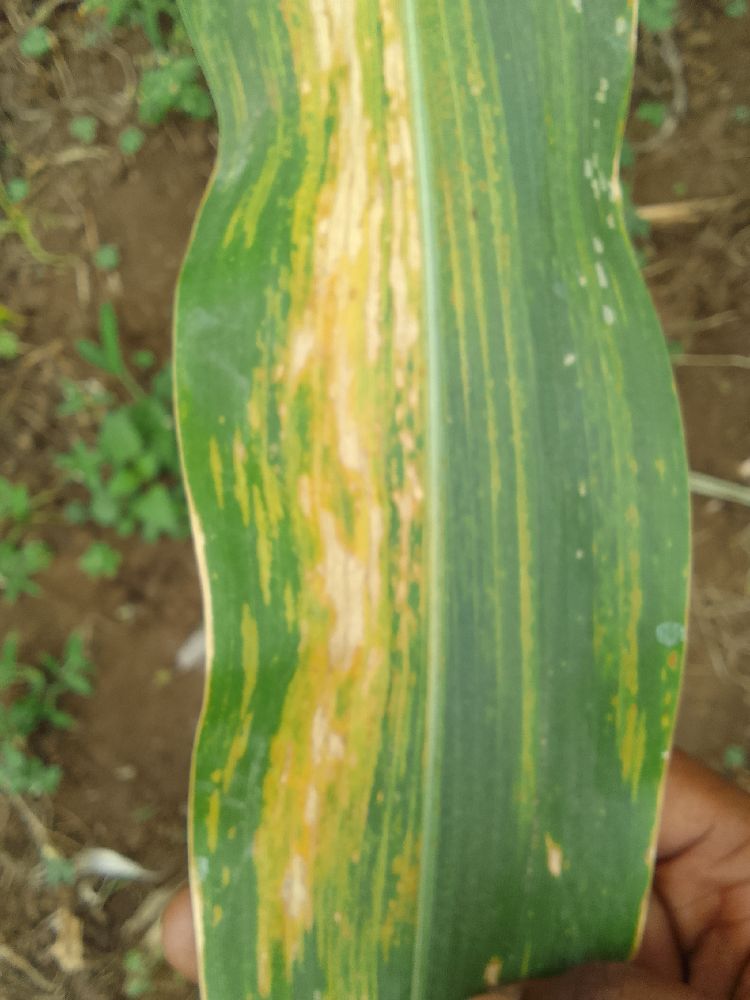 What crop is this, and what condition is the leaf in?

maize, maize lethal necrosis
